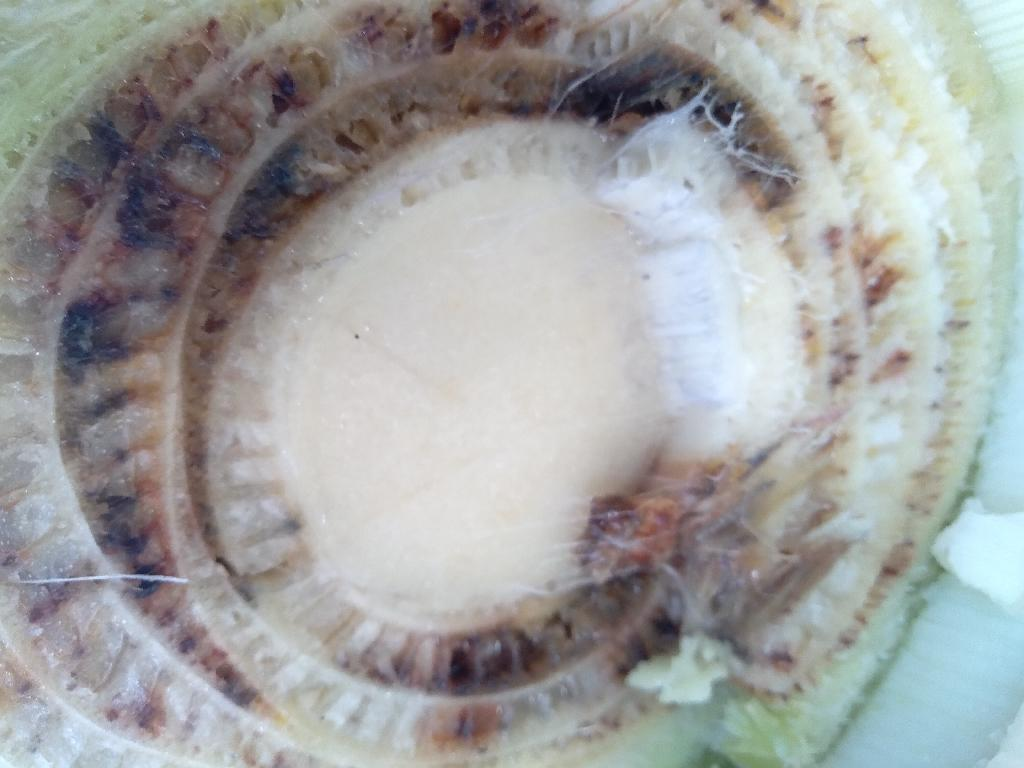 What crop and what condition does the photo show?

banana, fusarium wilt race 1
